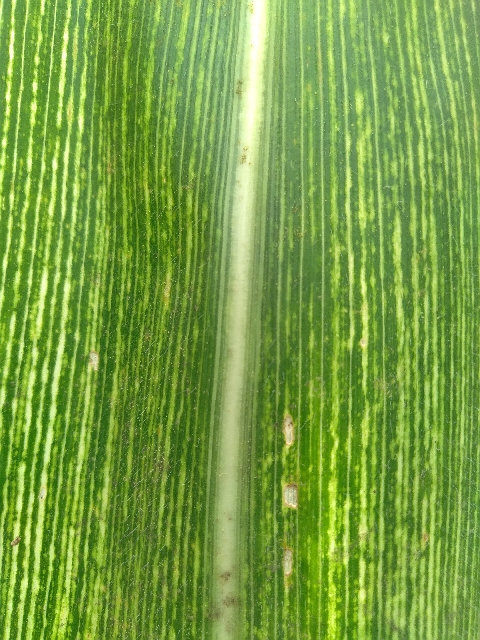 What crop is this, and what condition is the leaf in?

maize, maize streak virus
